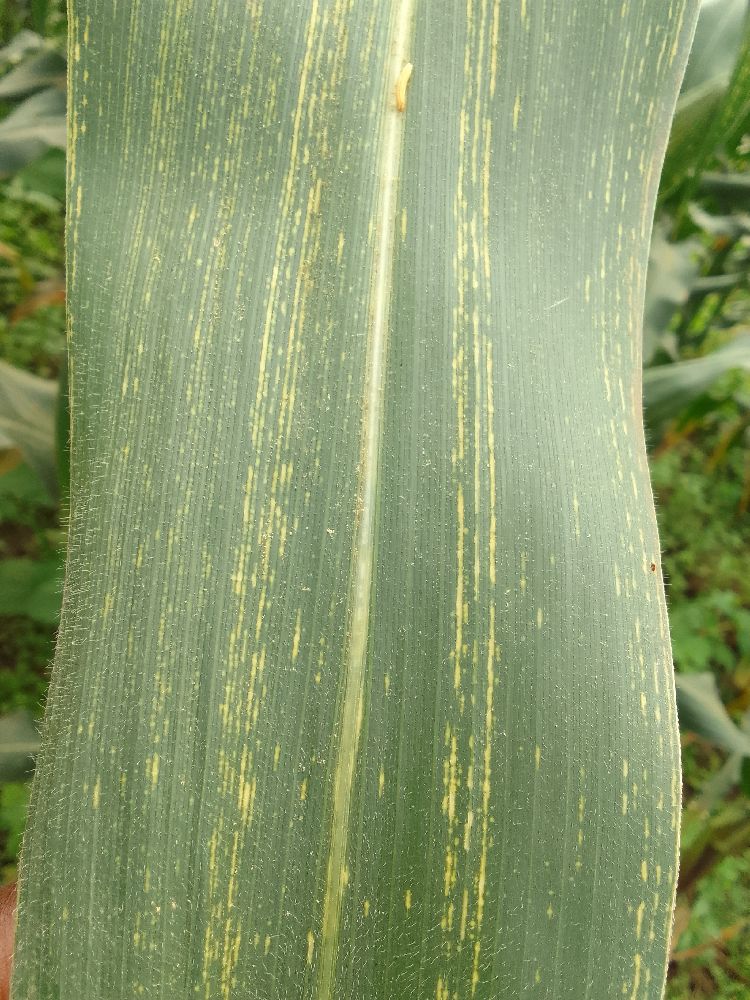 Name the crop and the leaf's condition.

maize, maize streak virus
